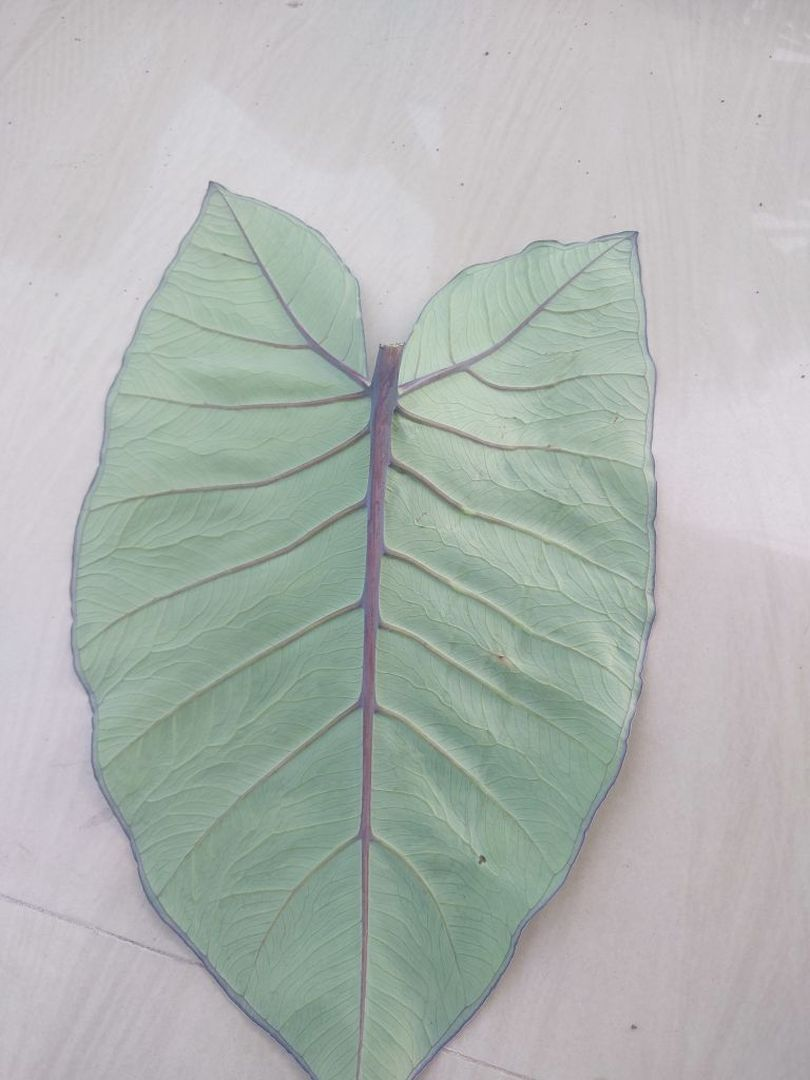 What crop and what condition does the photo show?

taro, healthy
